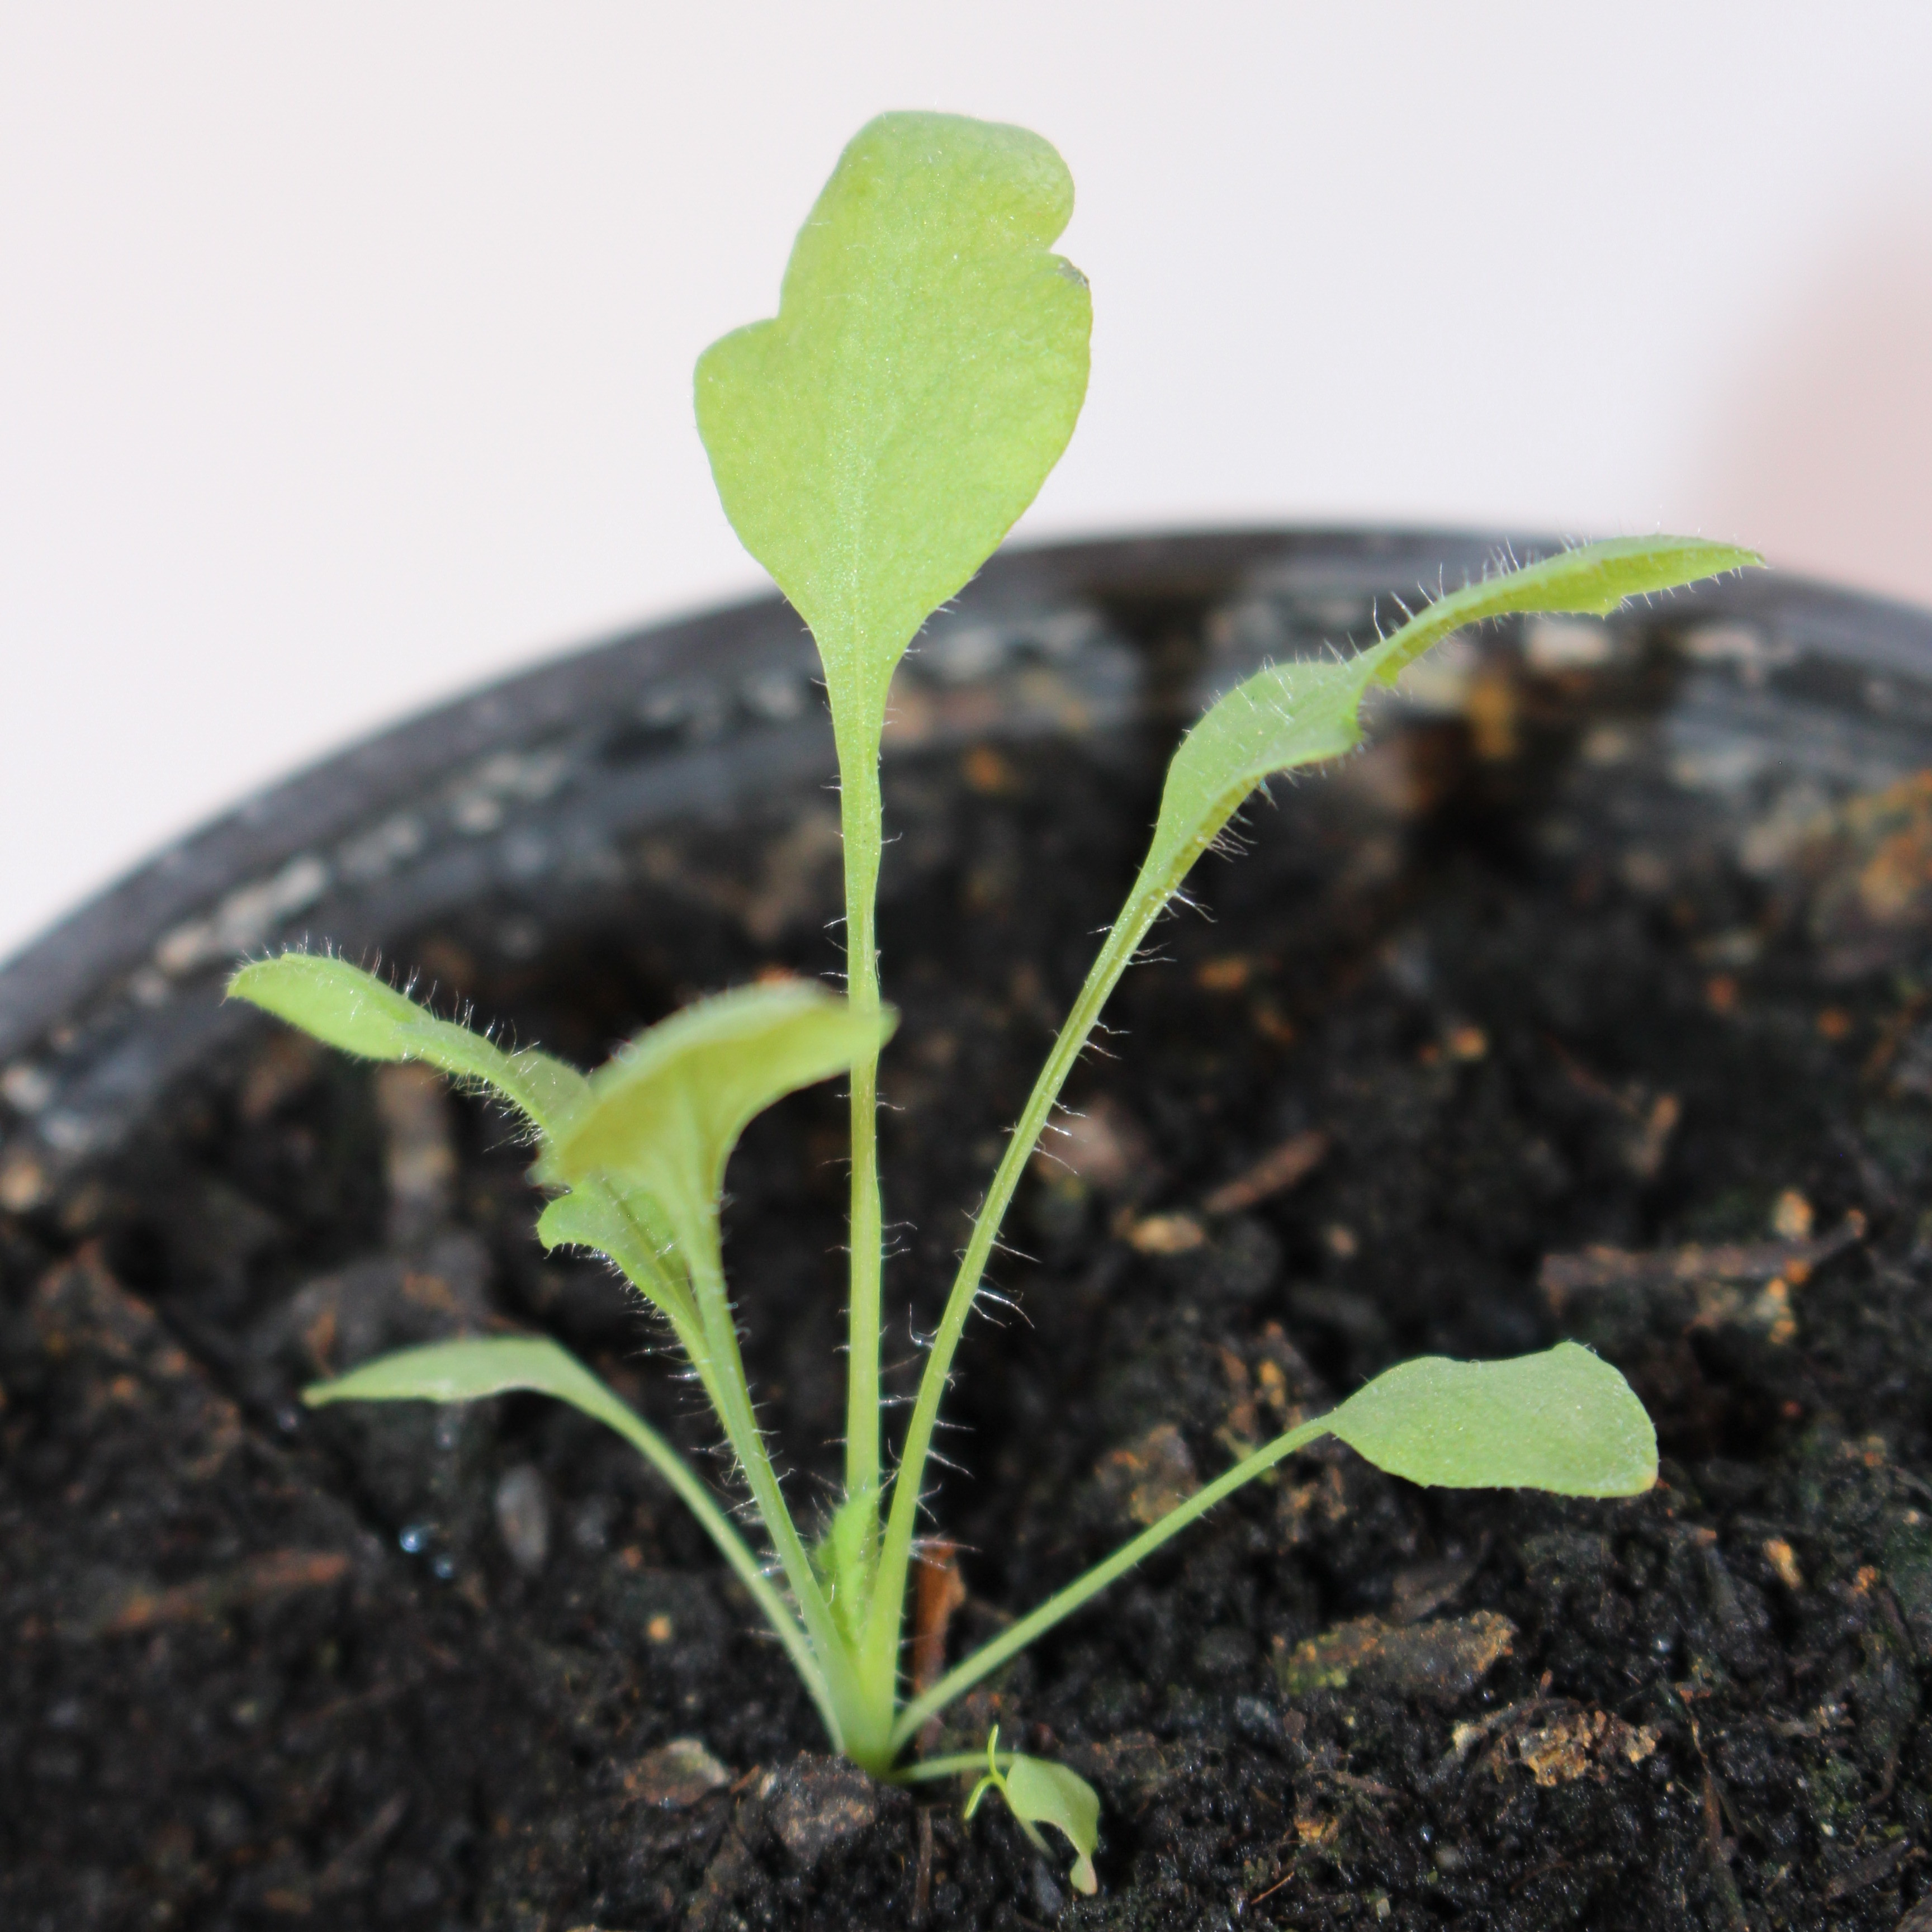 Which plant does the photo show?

Papaver rhoeas
